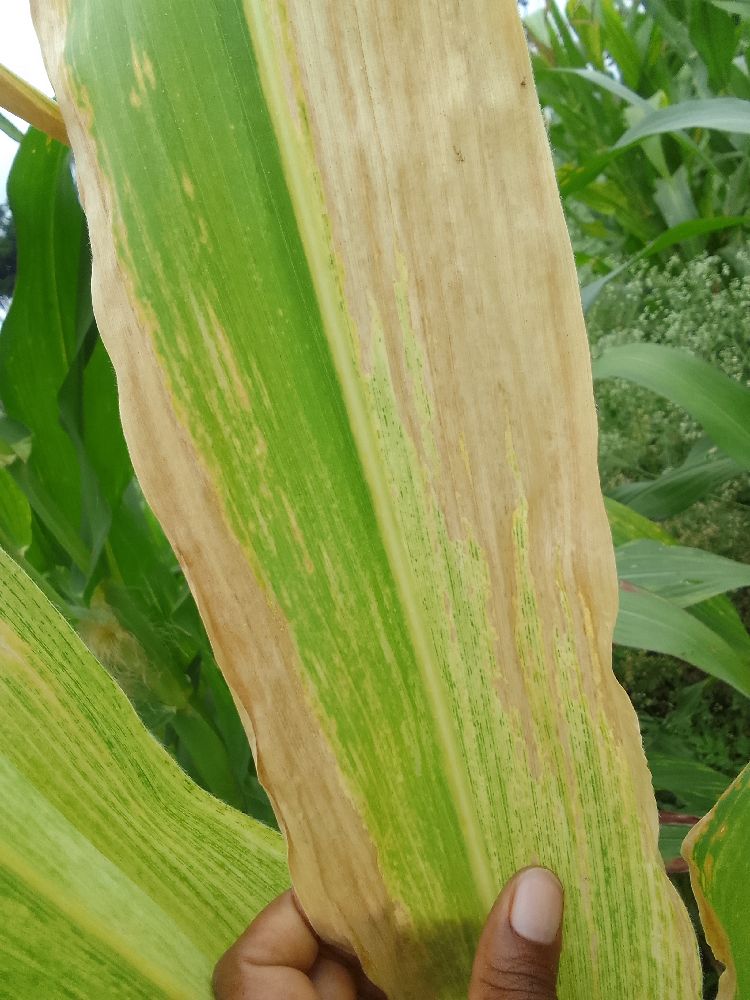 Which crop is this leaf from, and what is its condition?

maize, maize lethal necrosis
